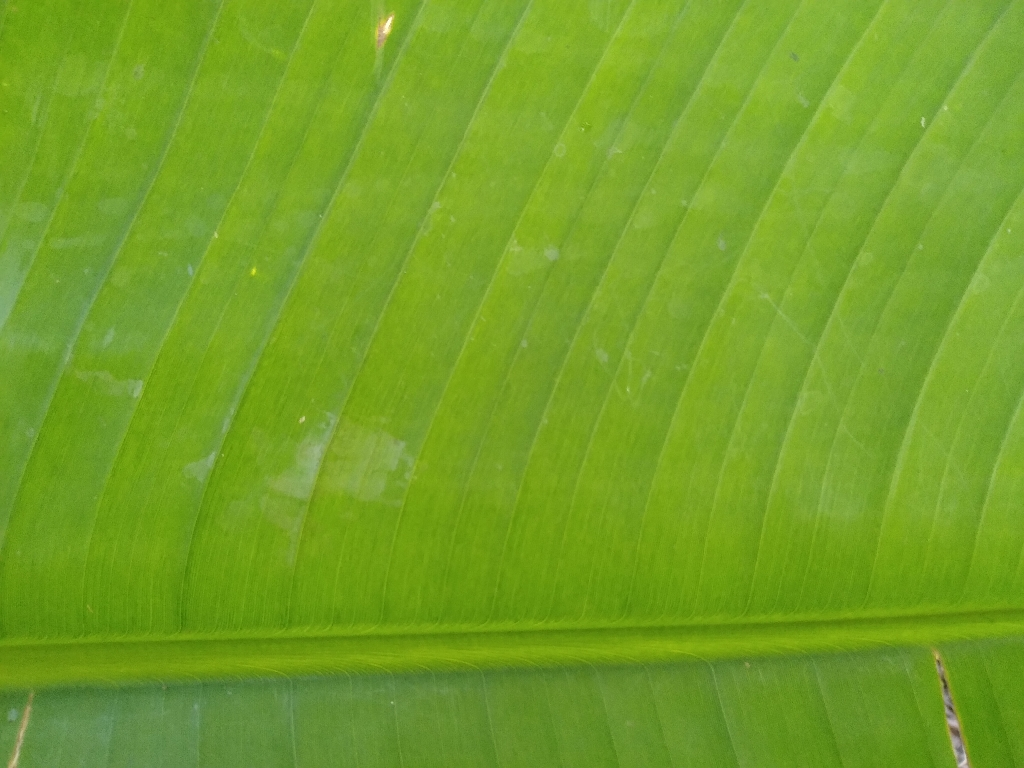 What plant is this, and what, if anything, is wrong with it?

banana, healthy
